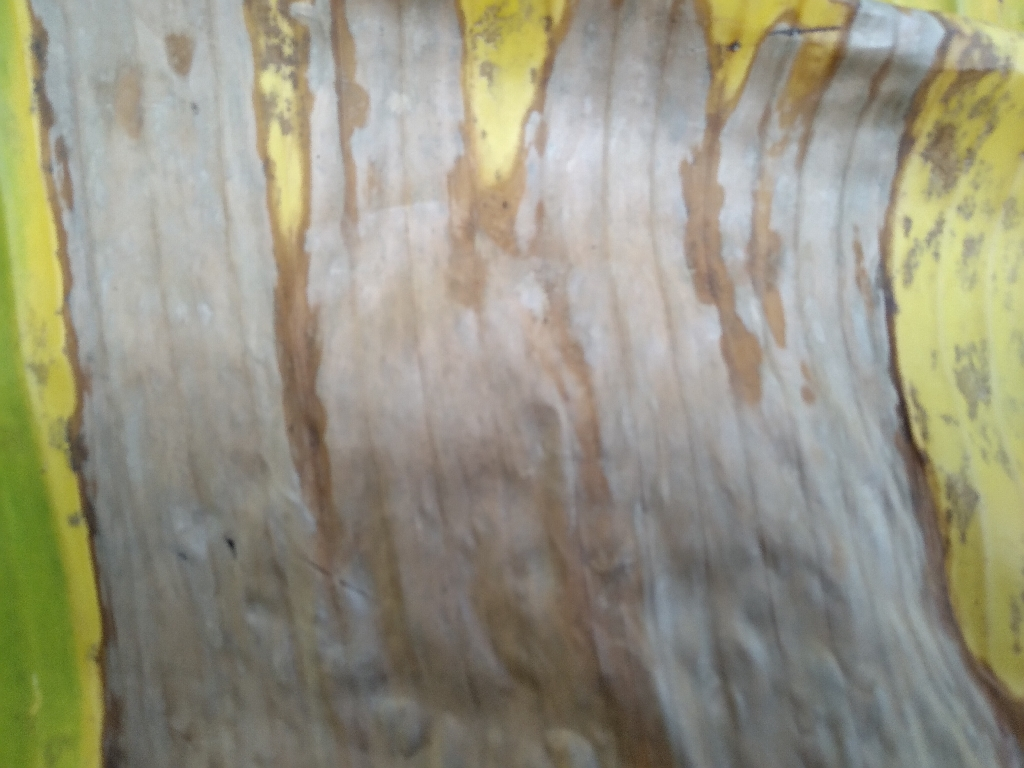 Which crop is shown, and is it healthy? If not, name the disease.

banana, fusarium wilt race 1
